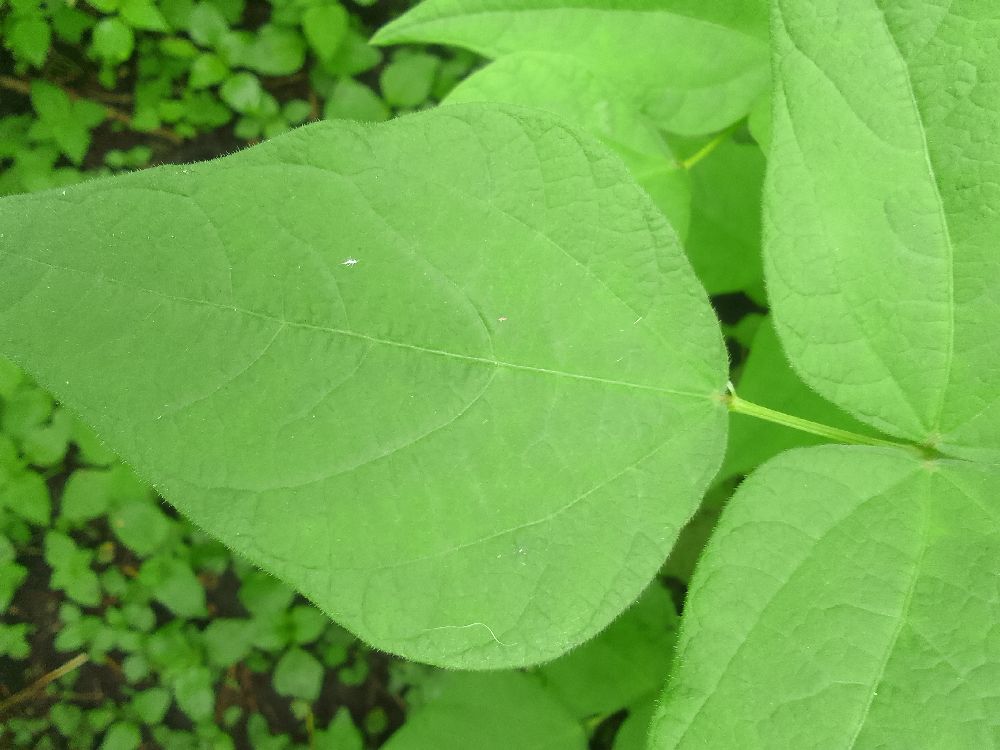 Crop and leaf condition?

common bean, healthy
